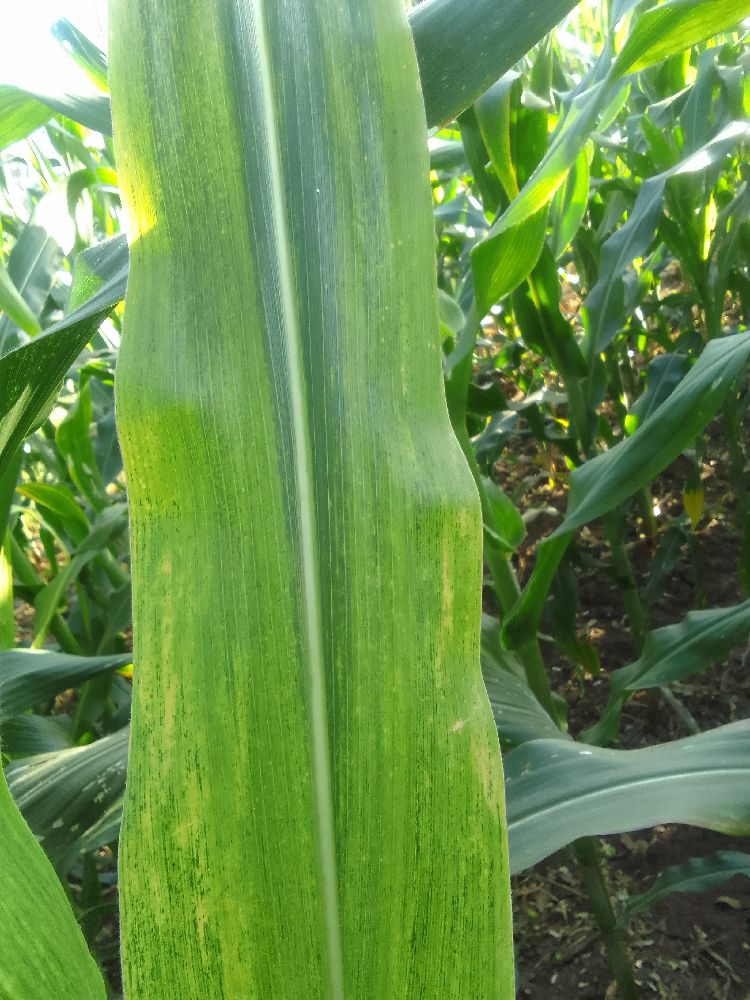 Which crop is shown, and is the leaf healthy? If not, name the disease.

maize, maize lethal necrosis
